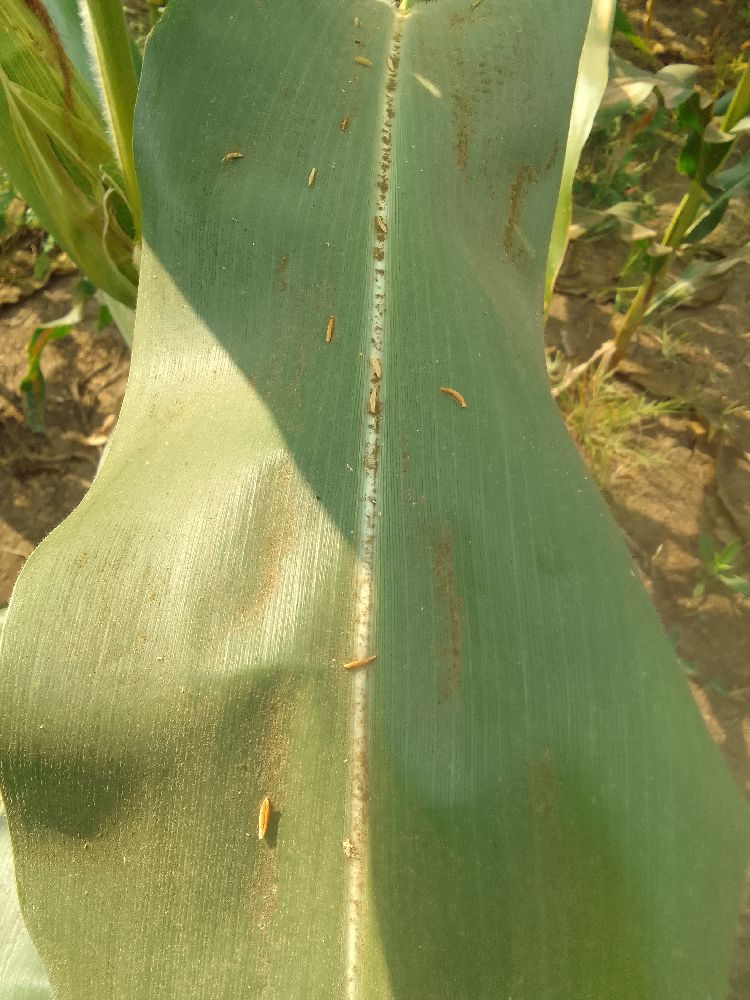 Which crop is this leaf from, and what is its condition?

maize, healthy
